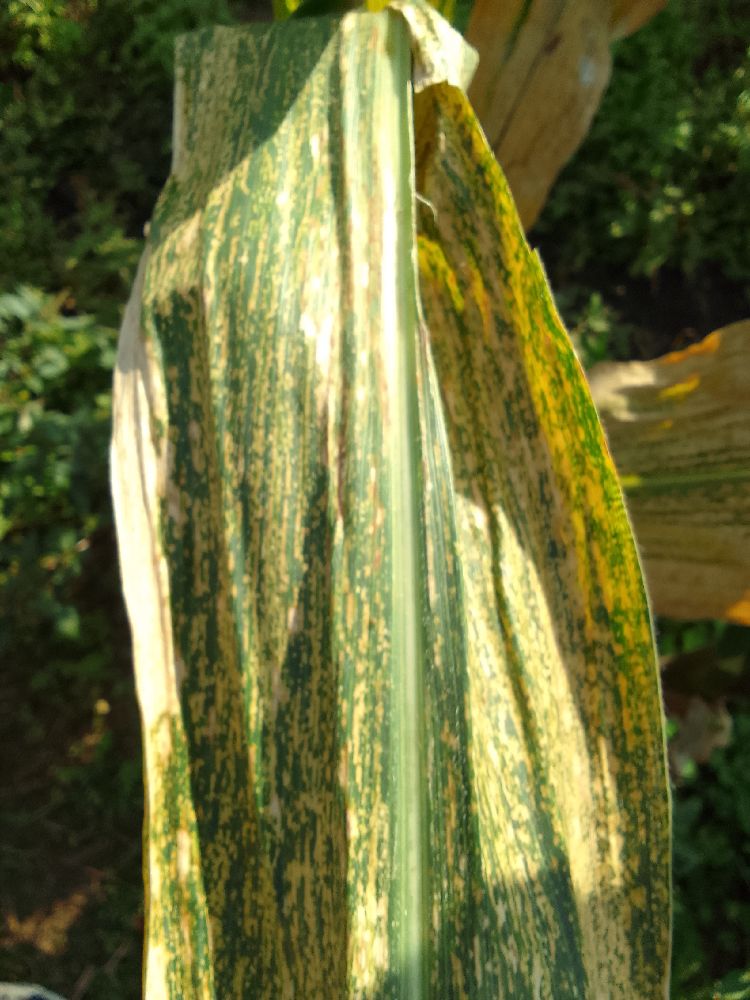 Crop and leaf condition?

maize, maize lethal necrosis
